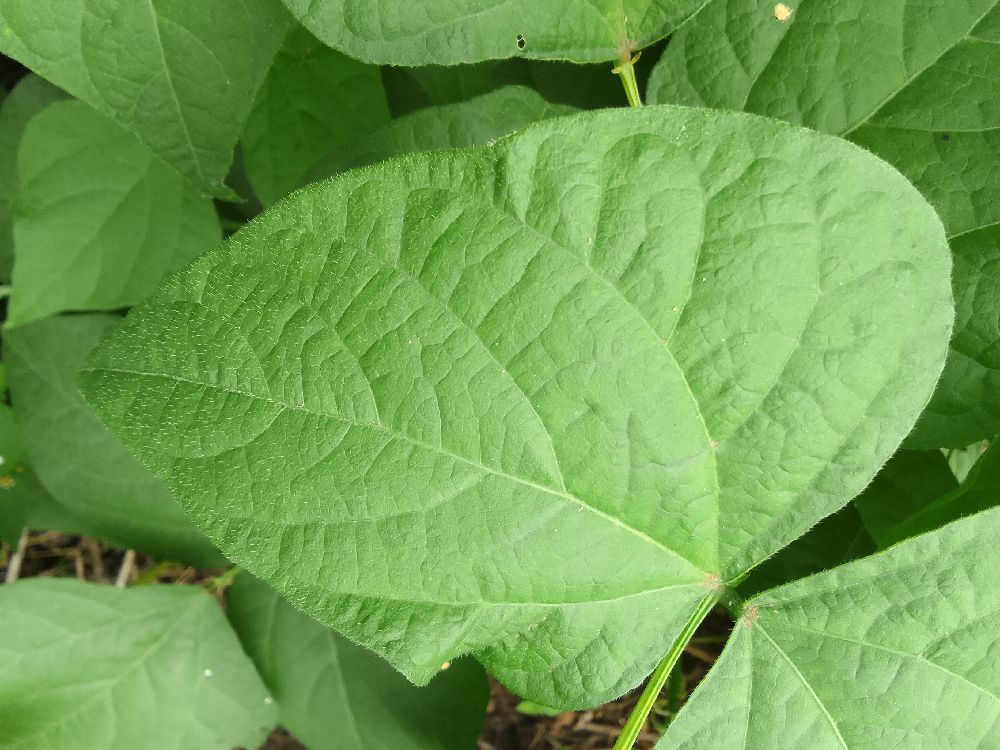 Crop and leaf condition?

common bean, healthy
